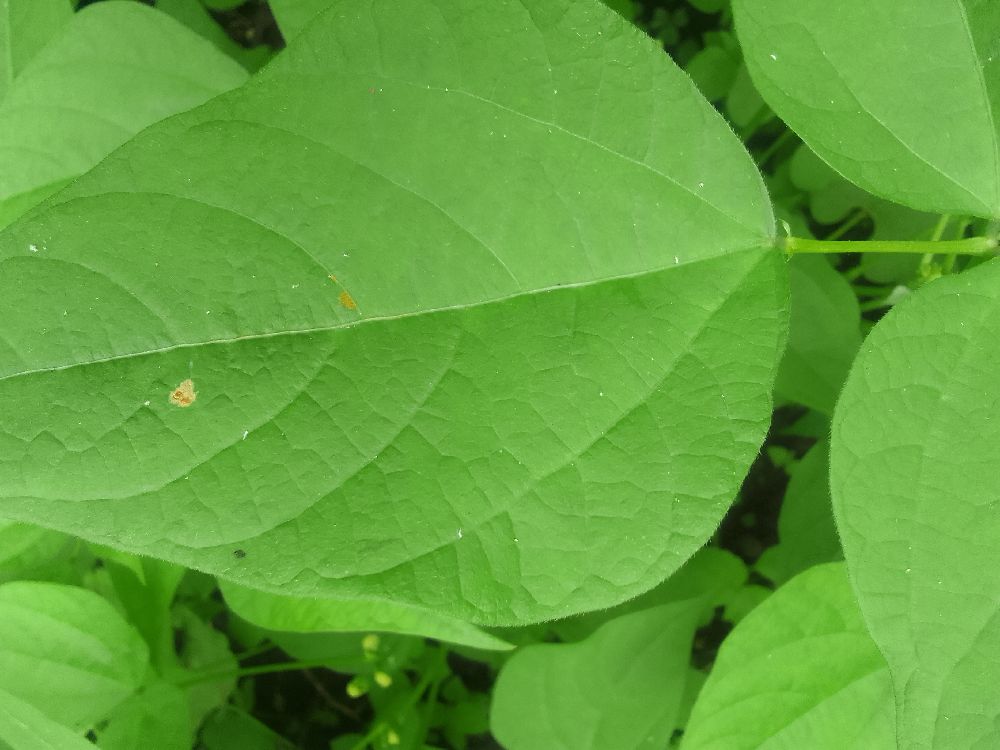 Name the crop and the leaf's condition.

common bean, healthy
